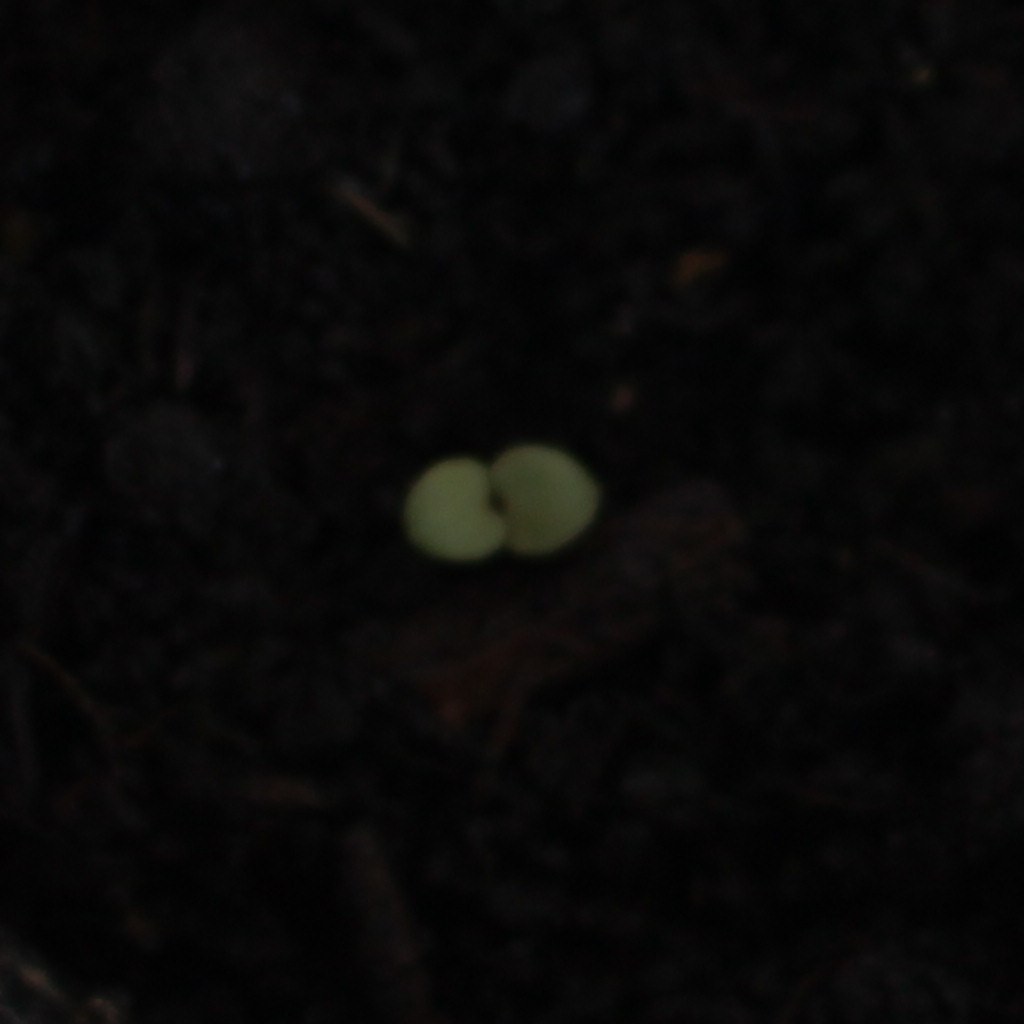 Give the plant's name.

Veronica persica
